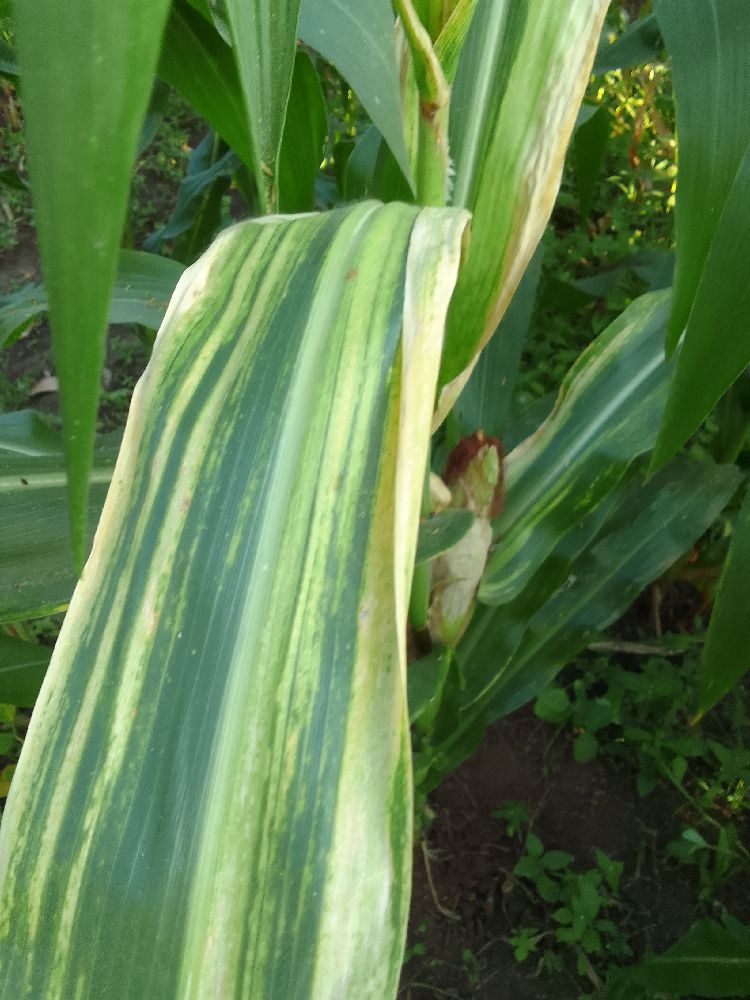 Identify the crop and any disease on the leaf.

maize, maize lethal necrosis
